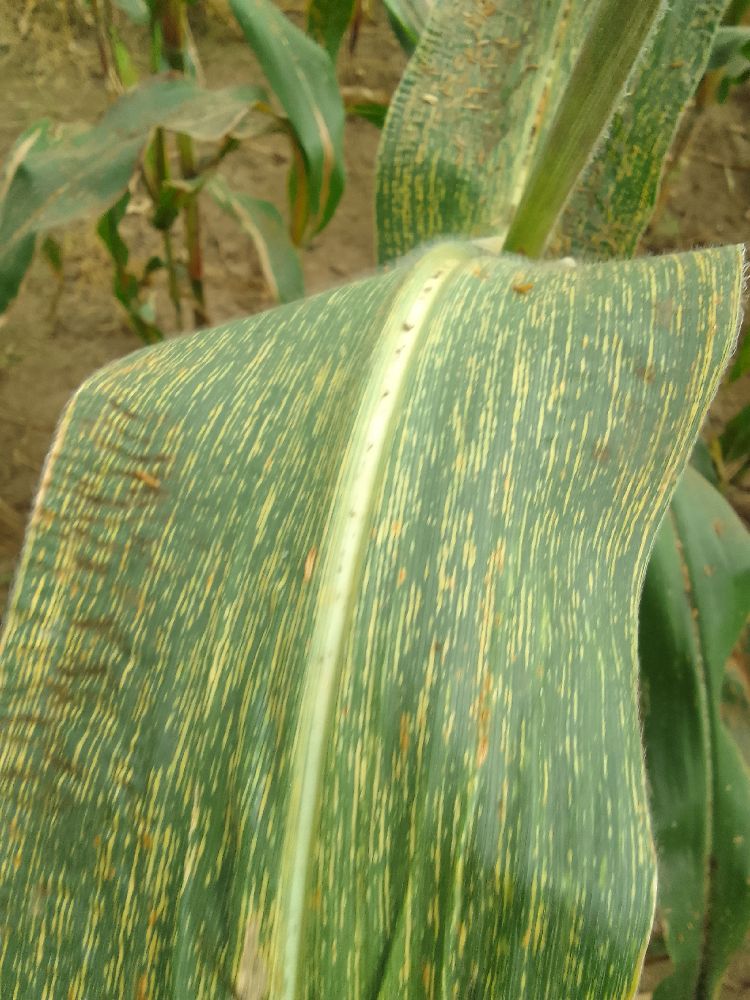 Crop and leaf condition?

maize, maize streak virus
